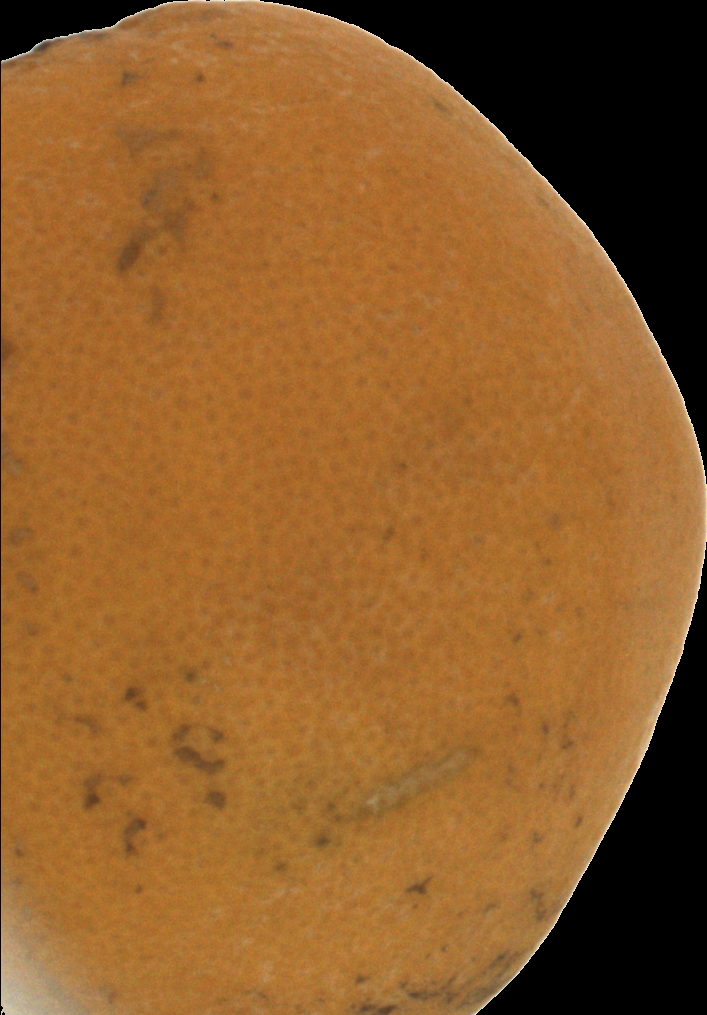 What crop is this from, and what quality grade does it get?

orange, bad
